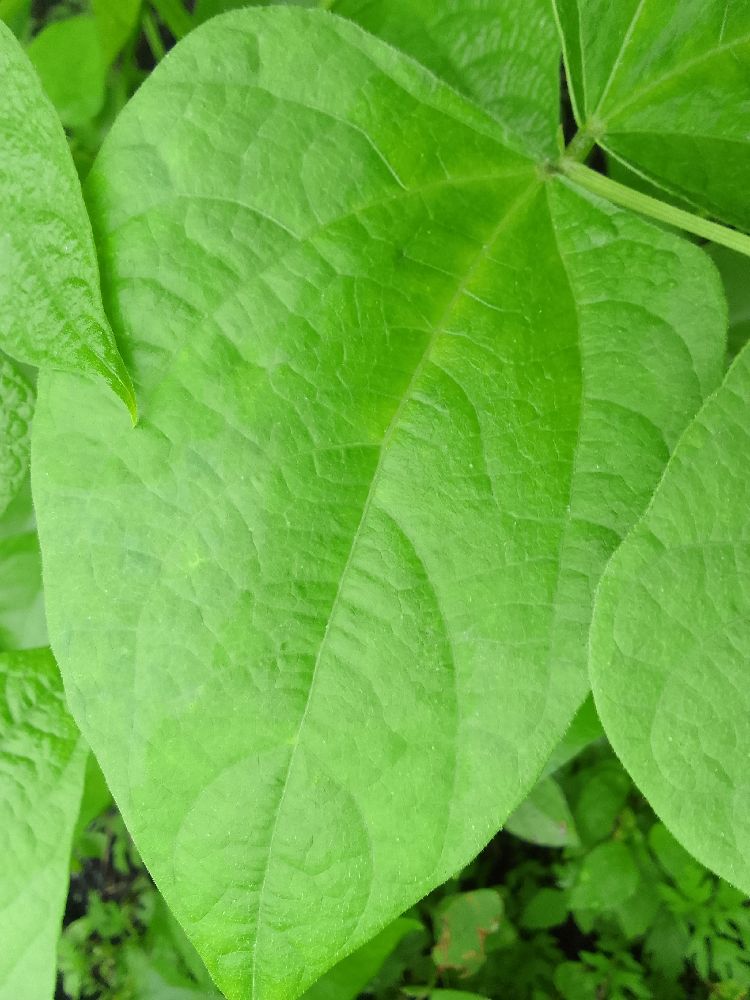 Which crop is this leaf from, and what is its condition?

common bean, healthy
